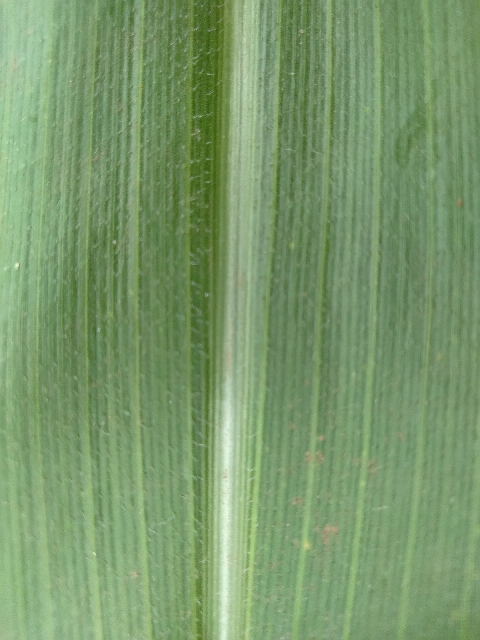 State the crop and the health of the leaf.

maize, healthy
